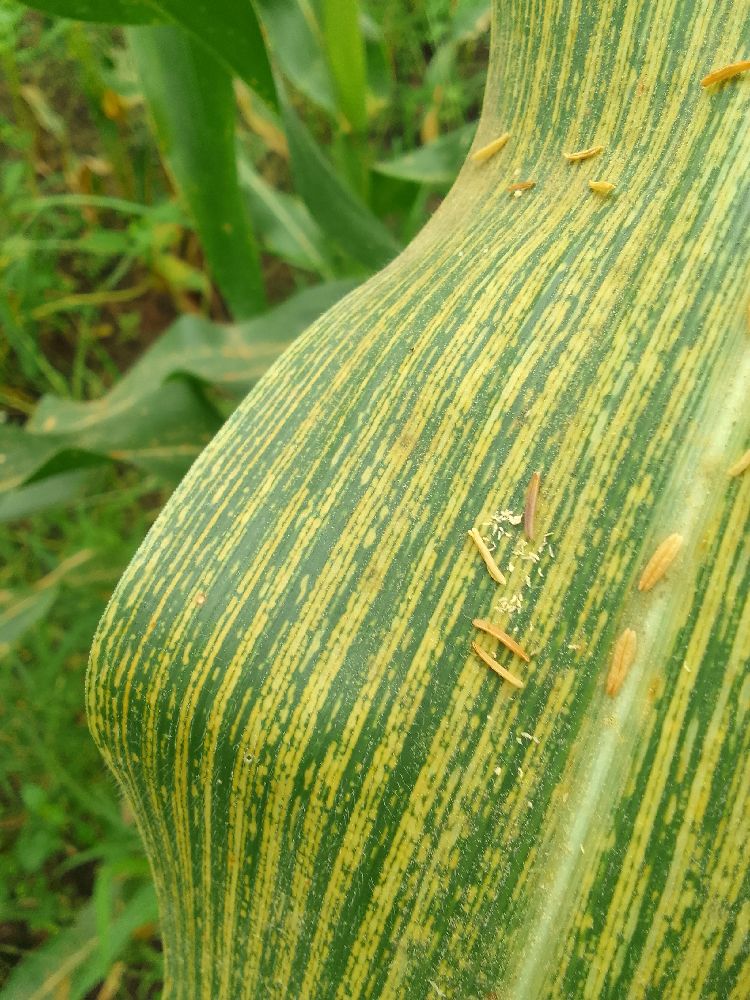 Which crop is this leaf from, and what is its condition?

maize, maize streak virus
